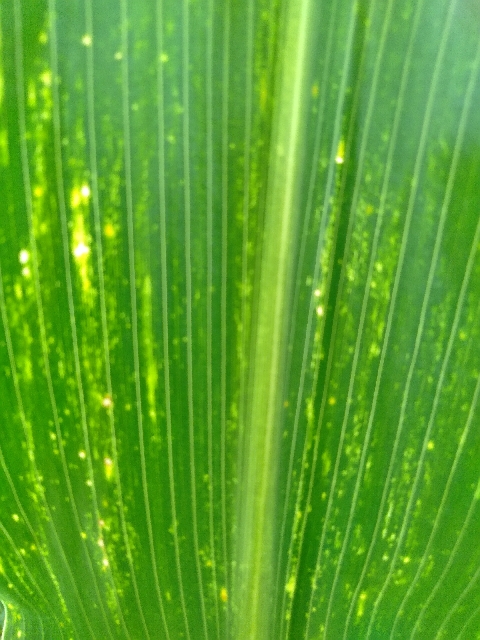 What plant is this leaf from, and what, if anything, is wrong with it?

maize, maize lethal necrosis
